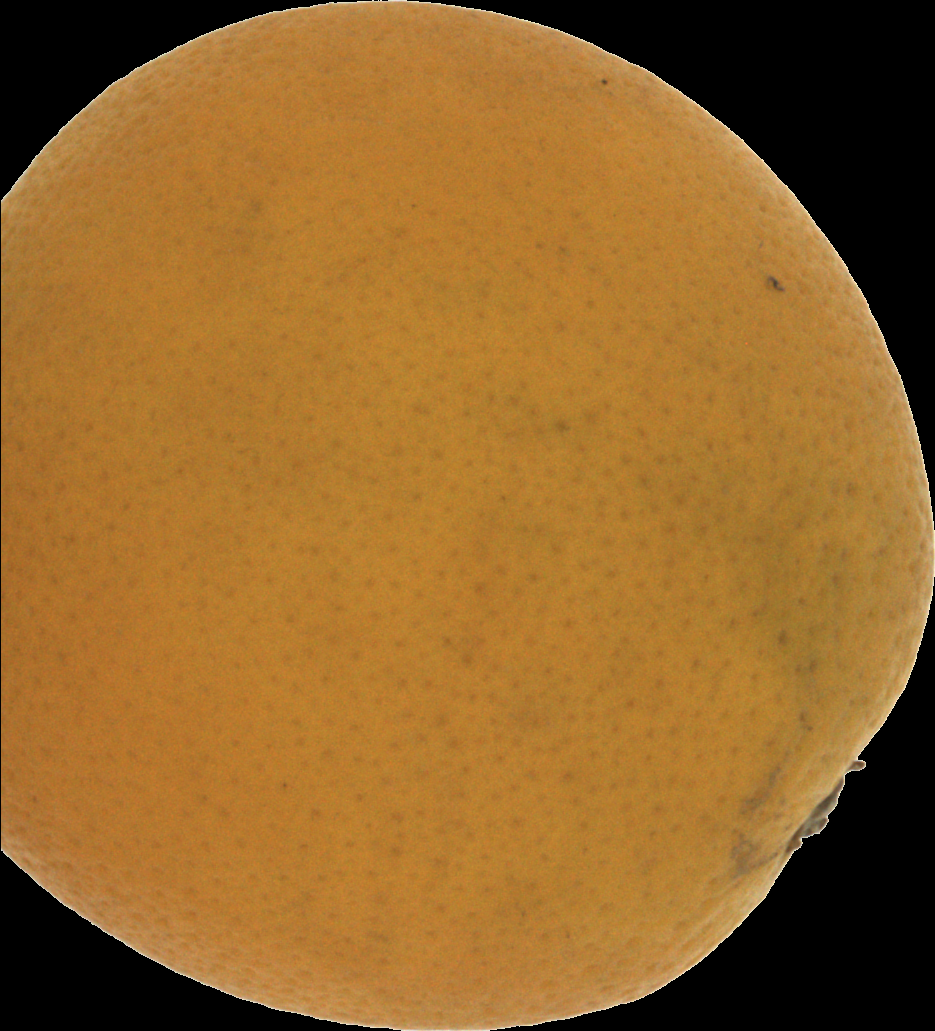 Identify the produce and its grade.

orange, bad
